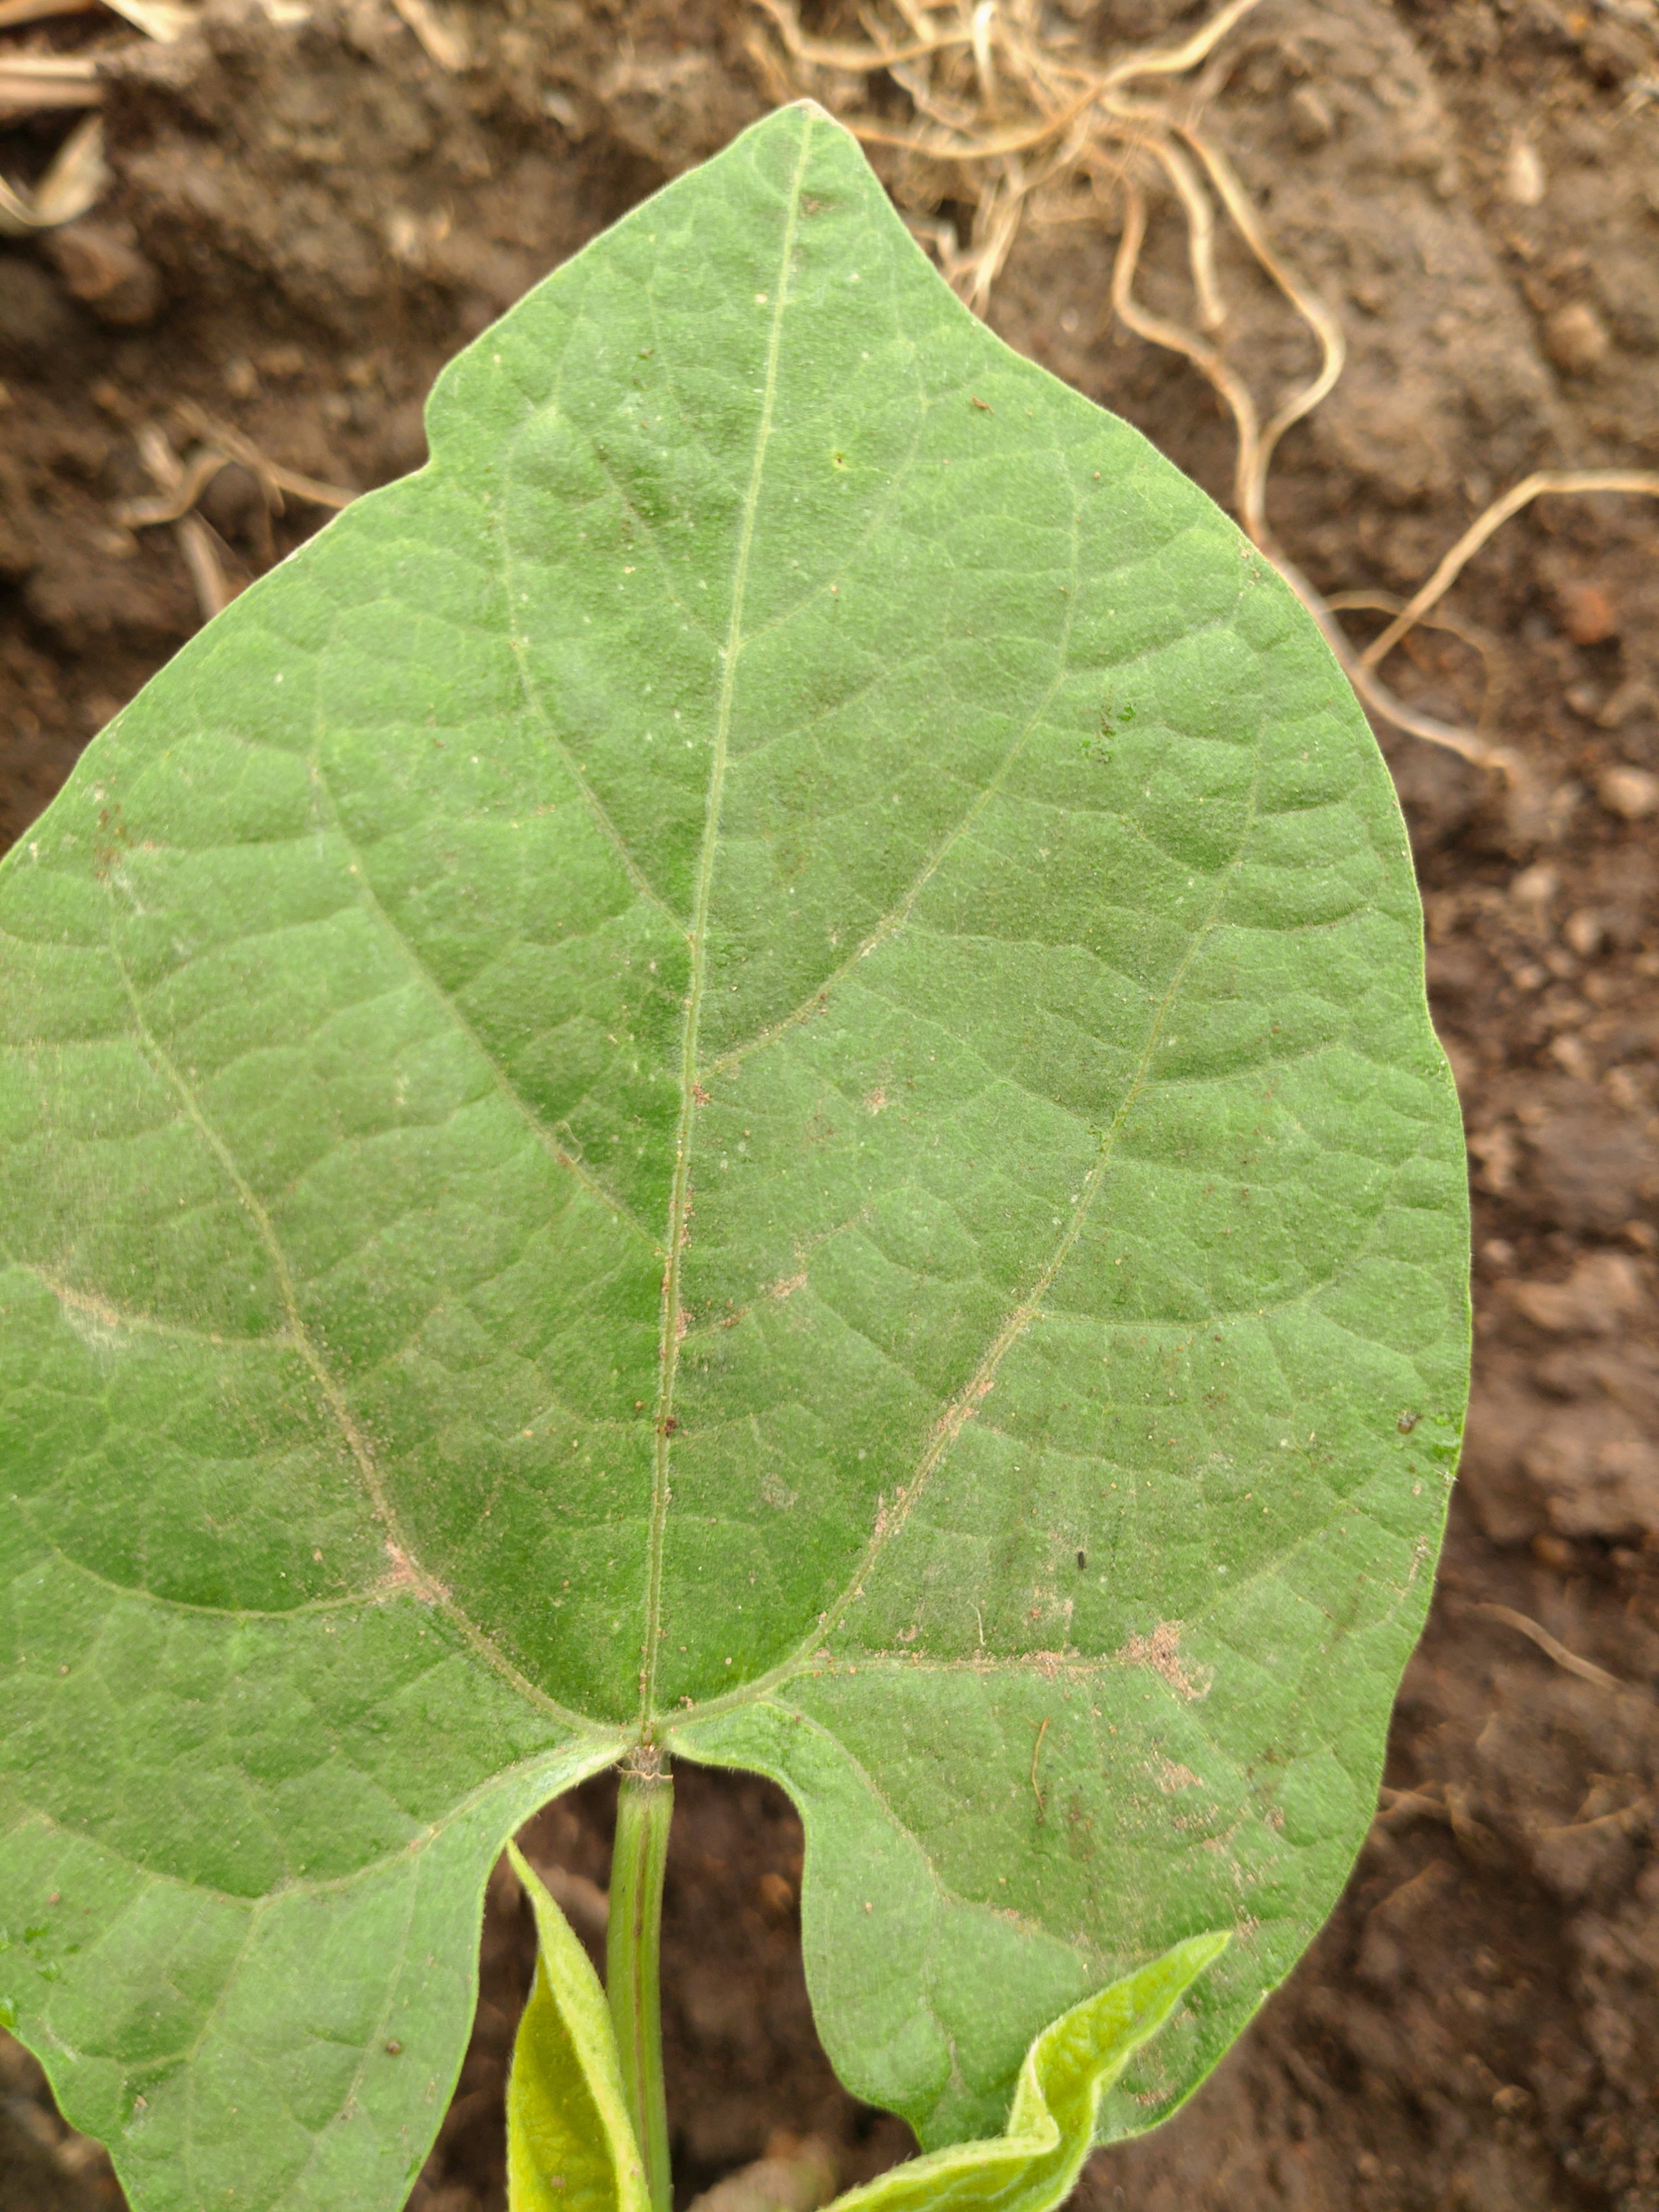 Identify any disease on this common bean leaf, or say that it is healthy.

healthy
